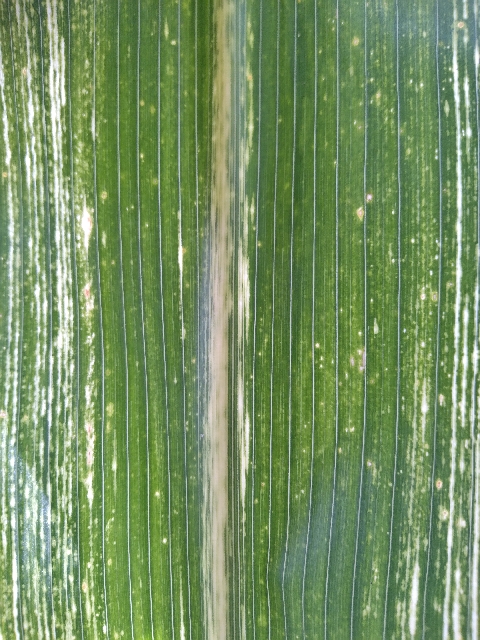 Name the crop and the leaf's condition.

maize, maize streak virus
